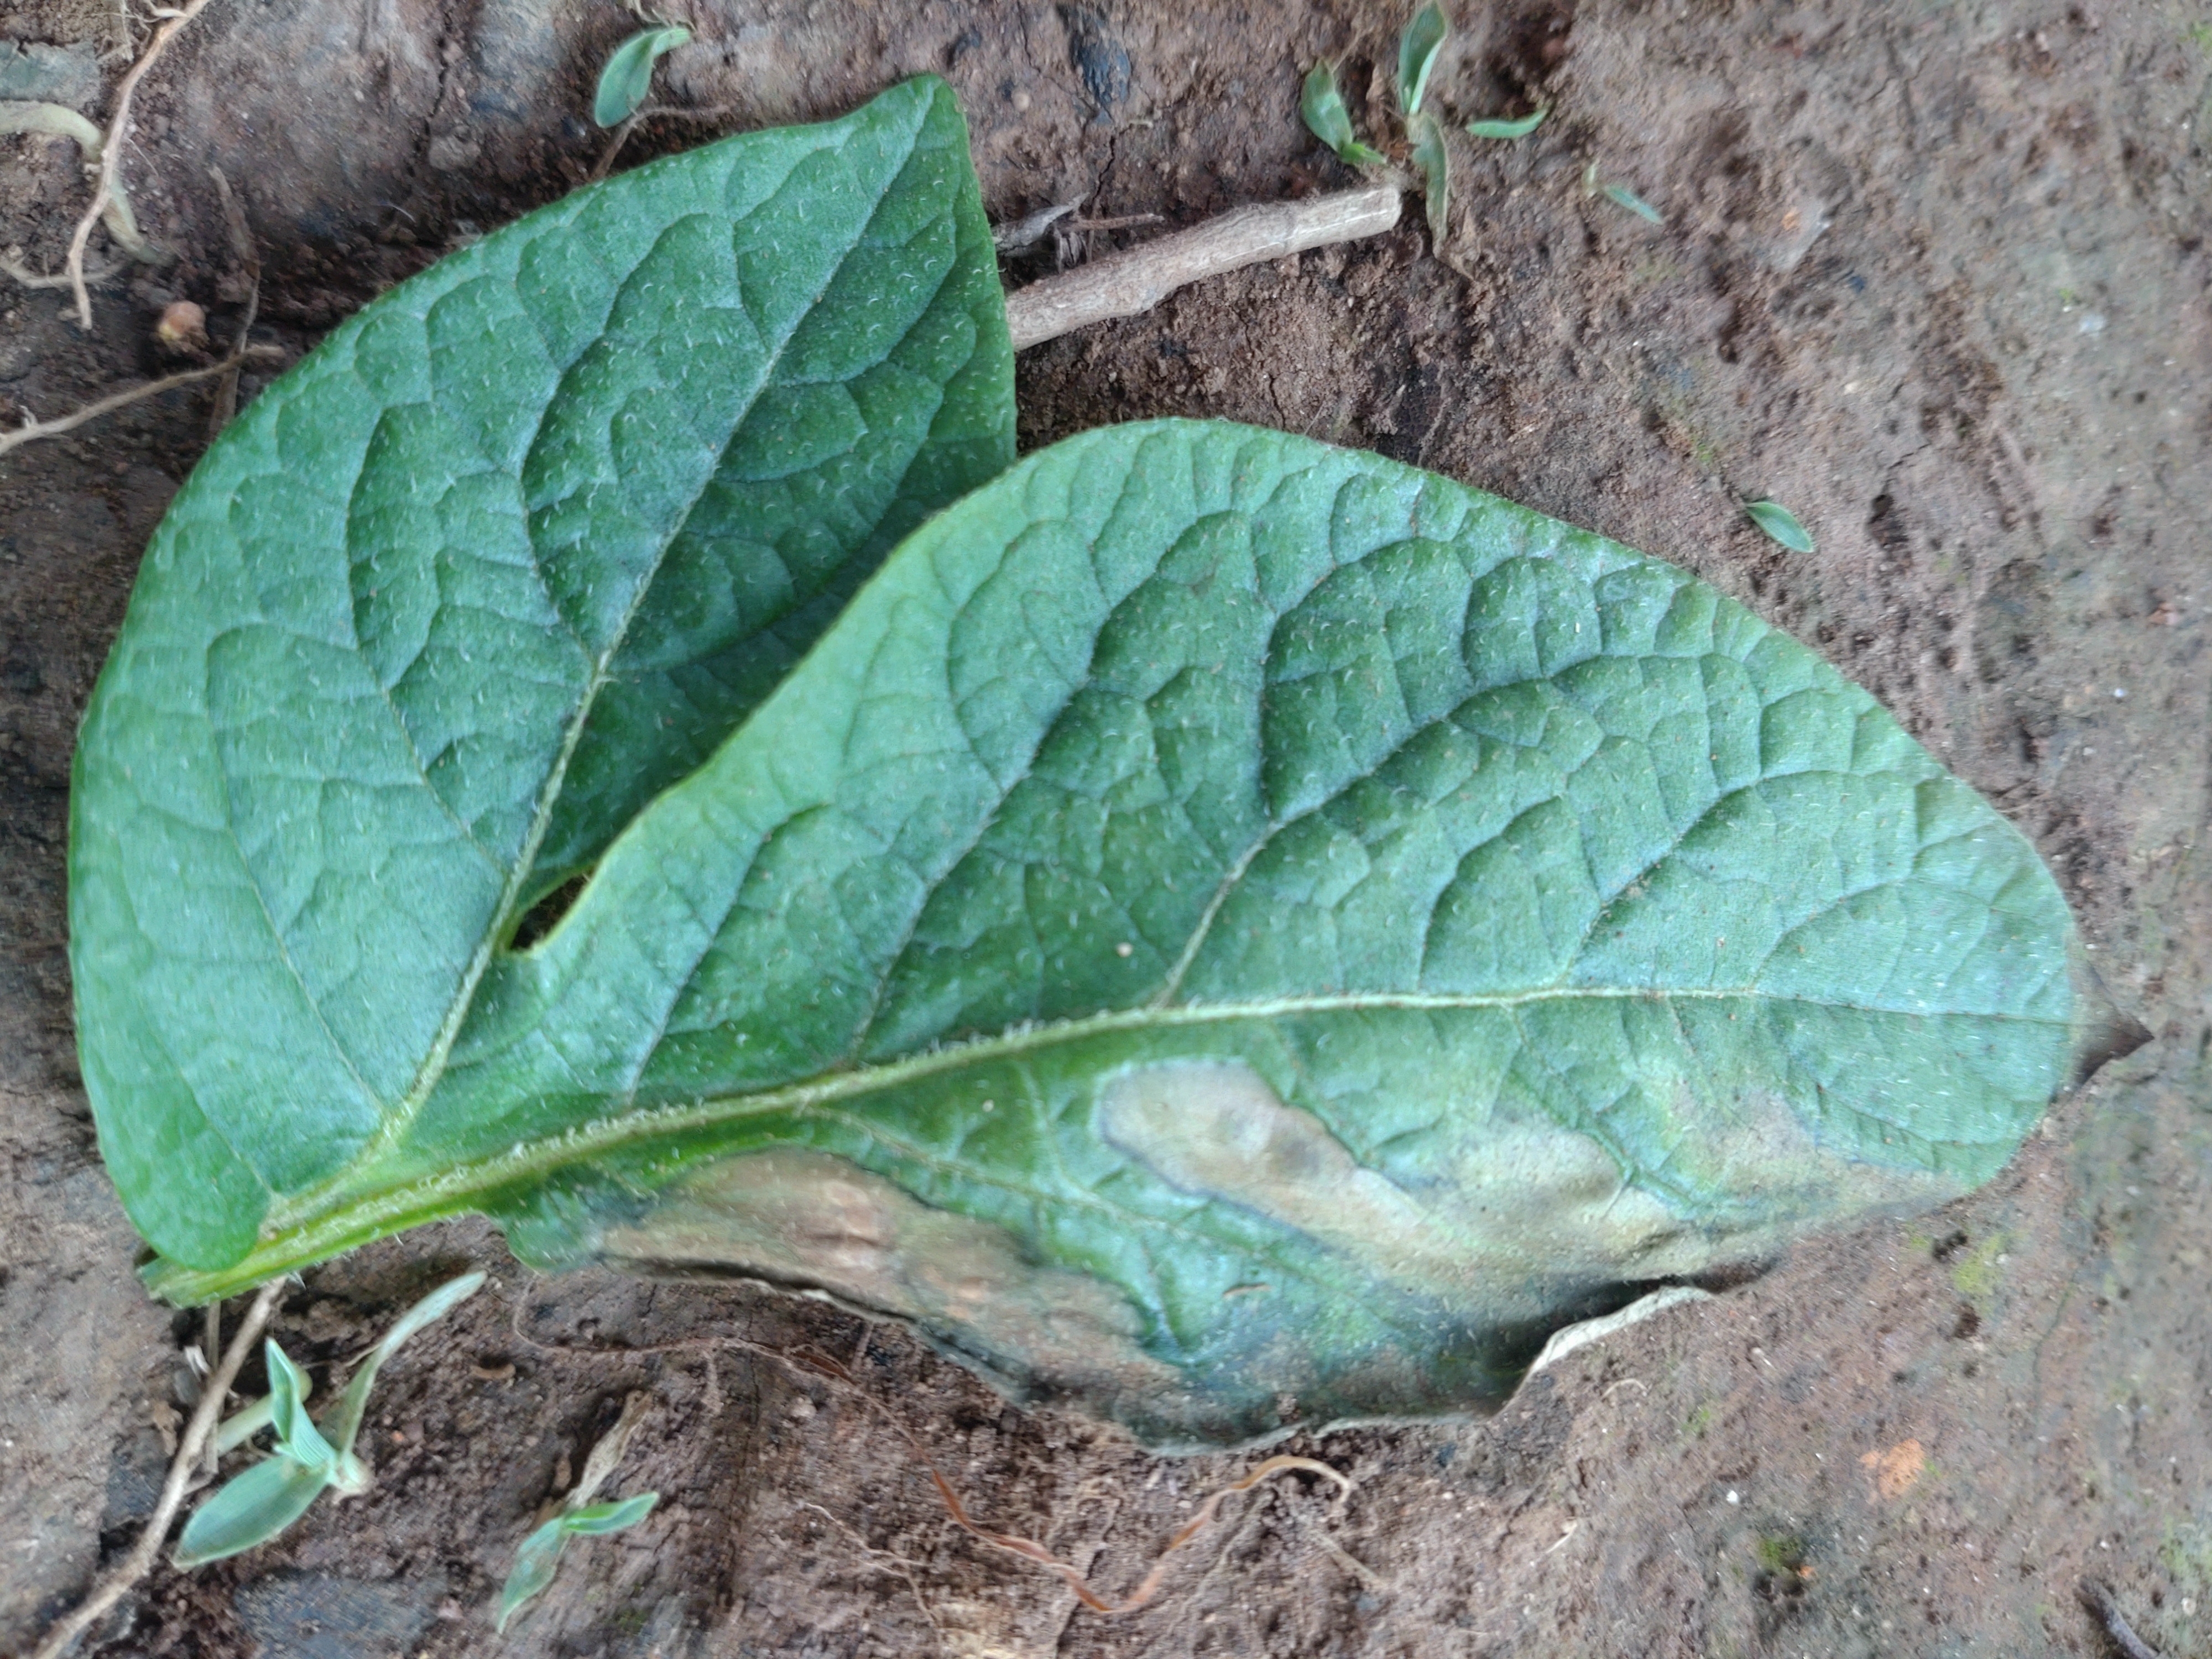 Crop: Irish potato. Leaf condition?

early blight
